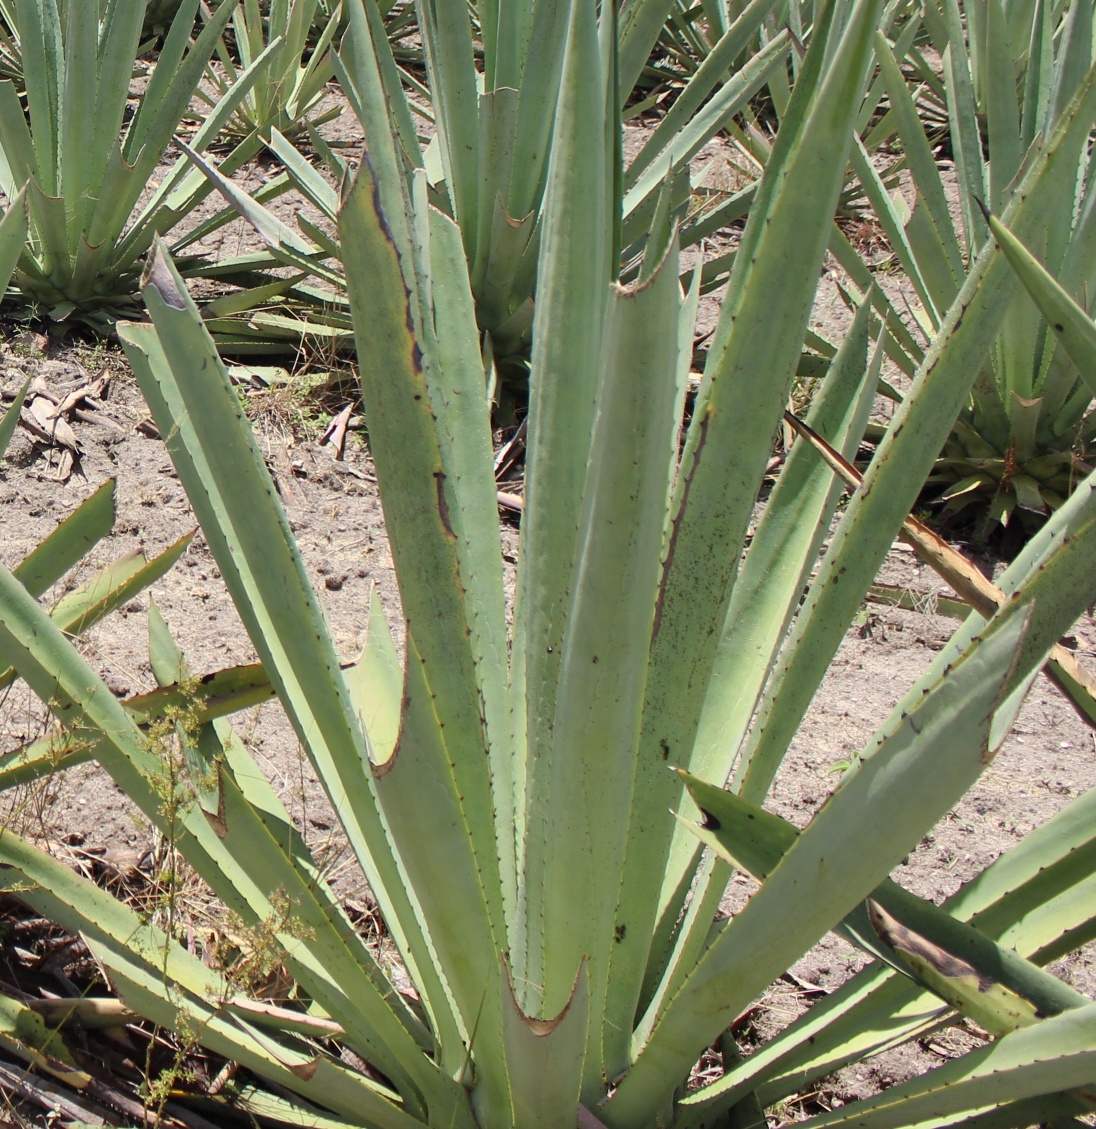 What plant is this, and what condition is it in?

agave, yellow
